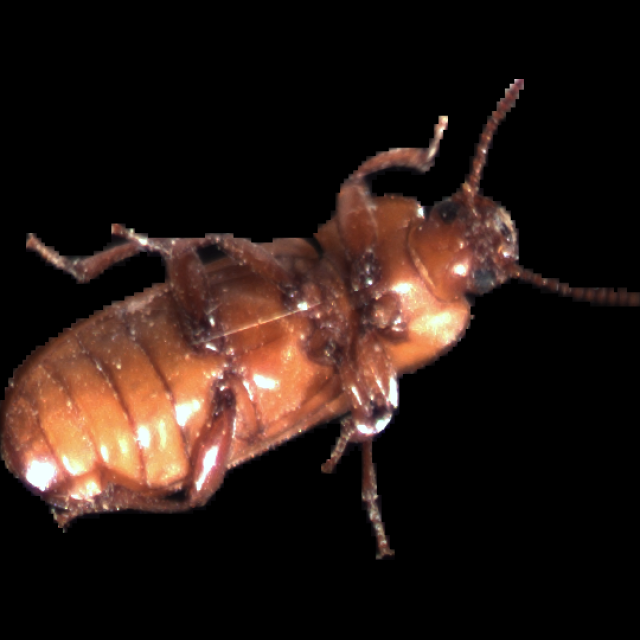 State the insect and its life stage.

mealworm beetle
